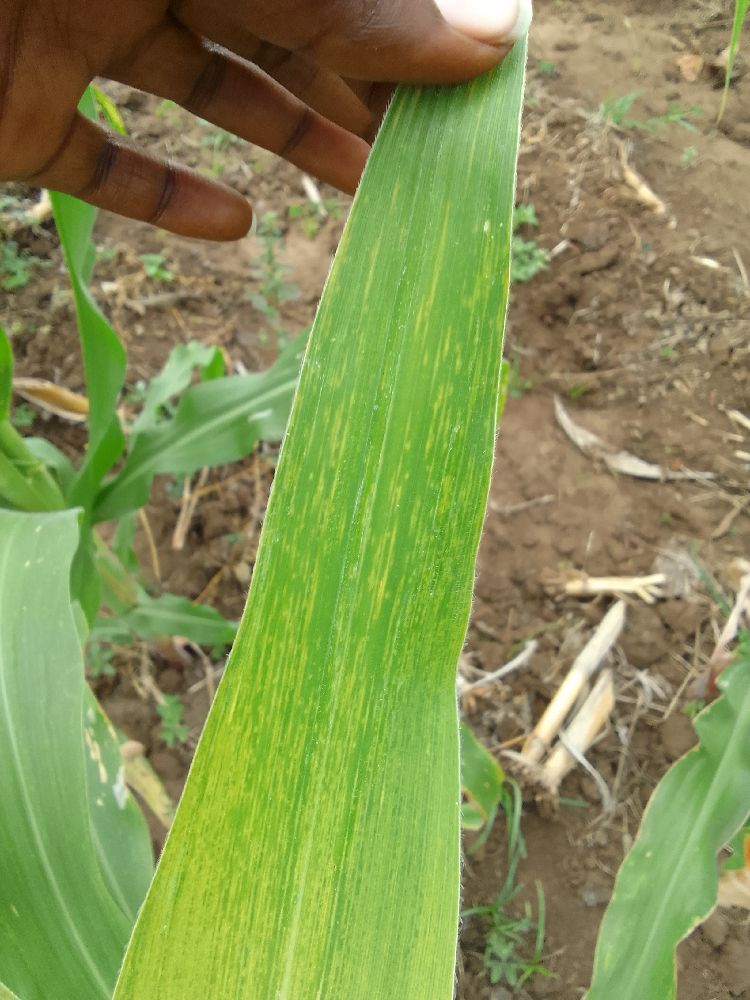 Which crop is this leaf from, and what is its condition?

maize, maize lethal necrosis
